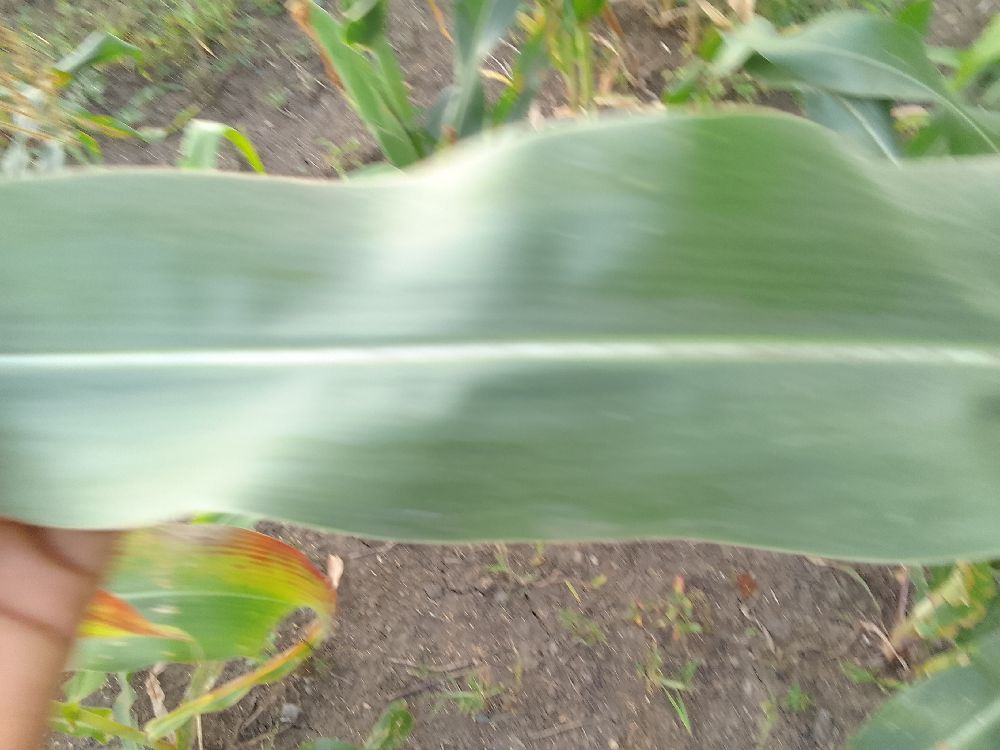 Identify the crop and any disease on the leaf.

maize, healthy
